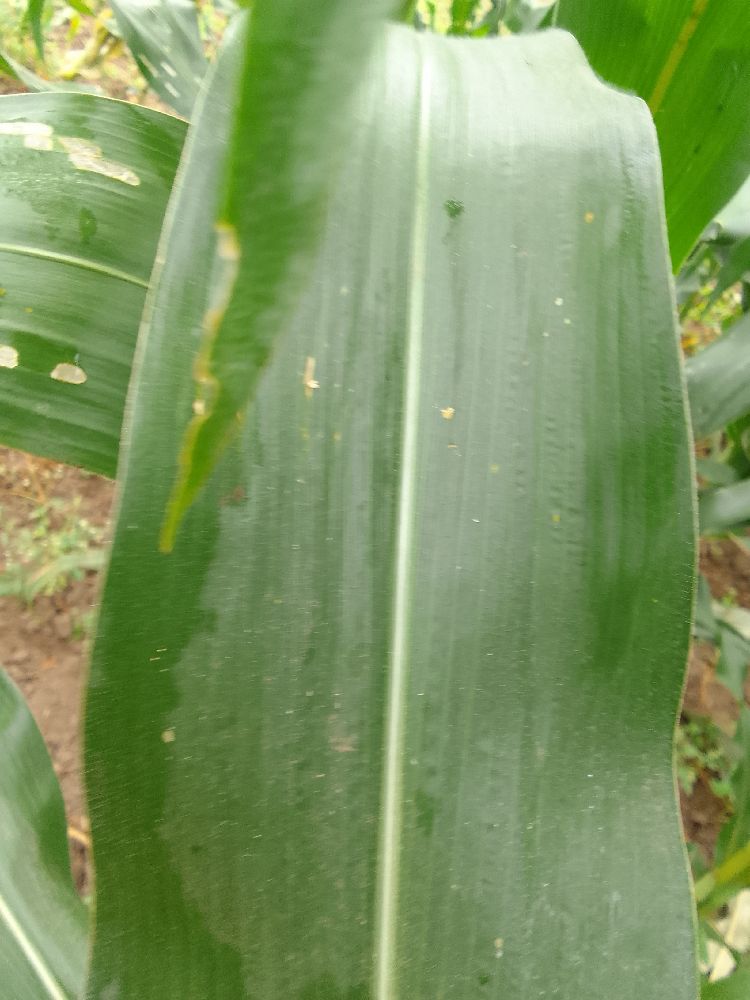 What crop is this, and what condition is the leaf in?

maize, healthy
